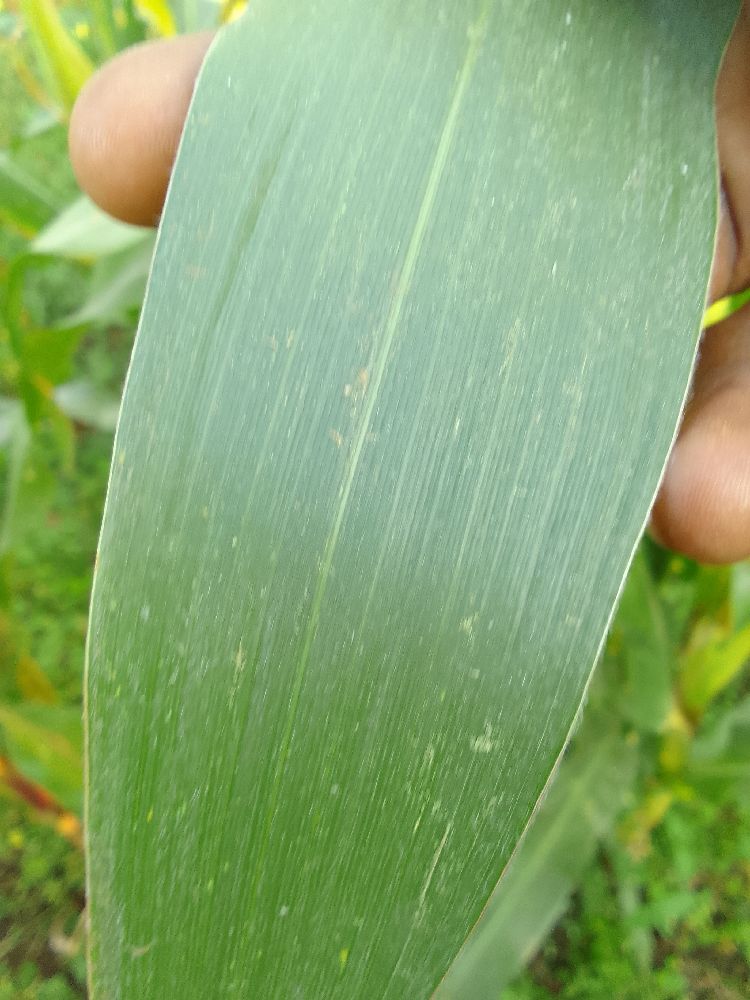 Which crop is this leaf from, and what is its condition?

maize, healthy
